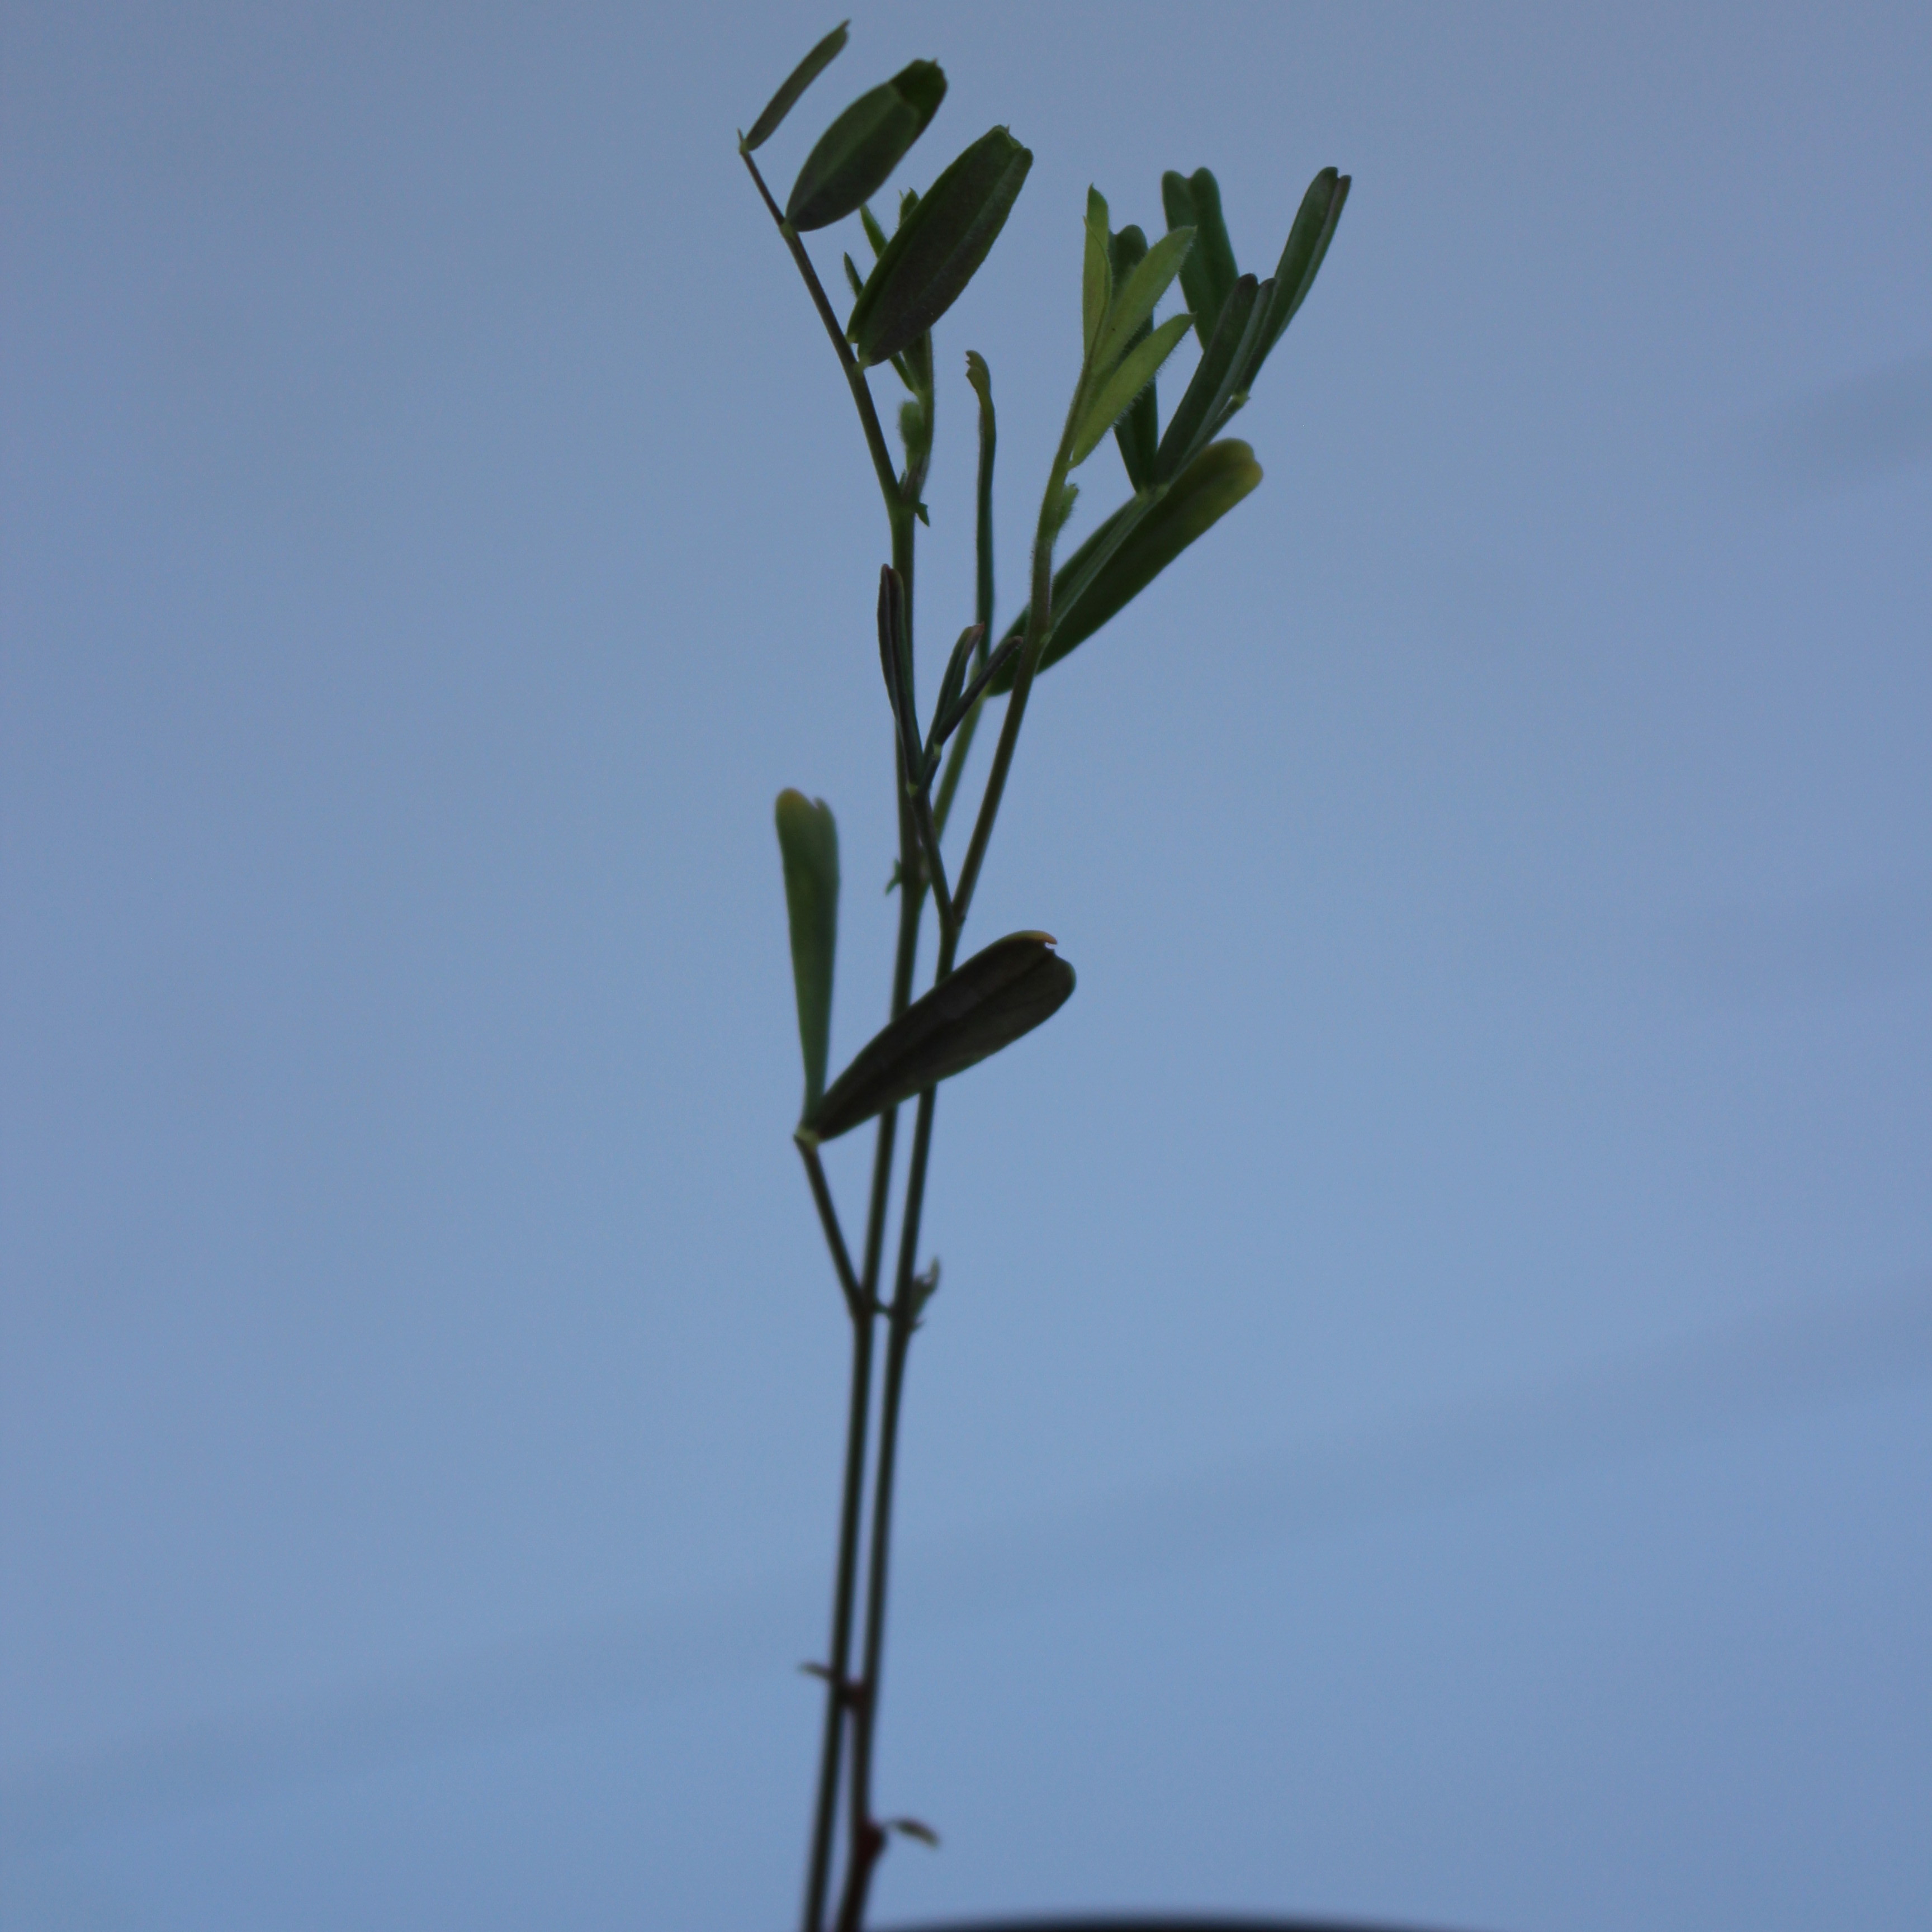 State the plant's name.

Vicia sativa
